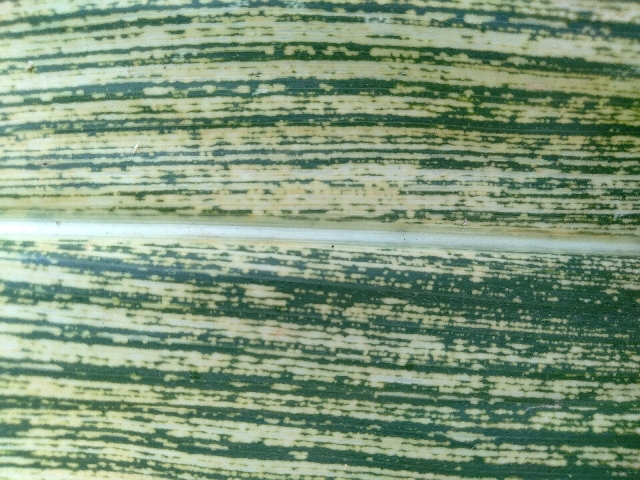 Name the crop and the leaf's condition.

maize, maize streak virus
